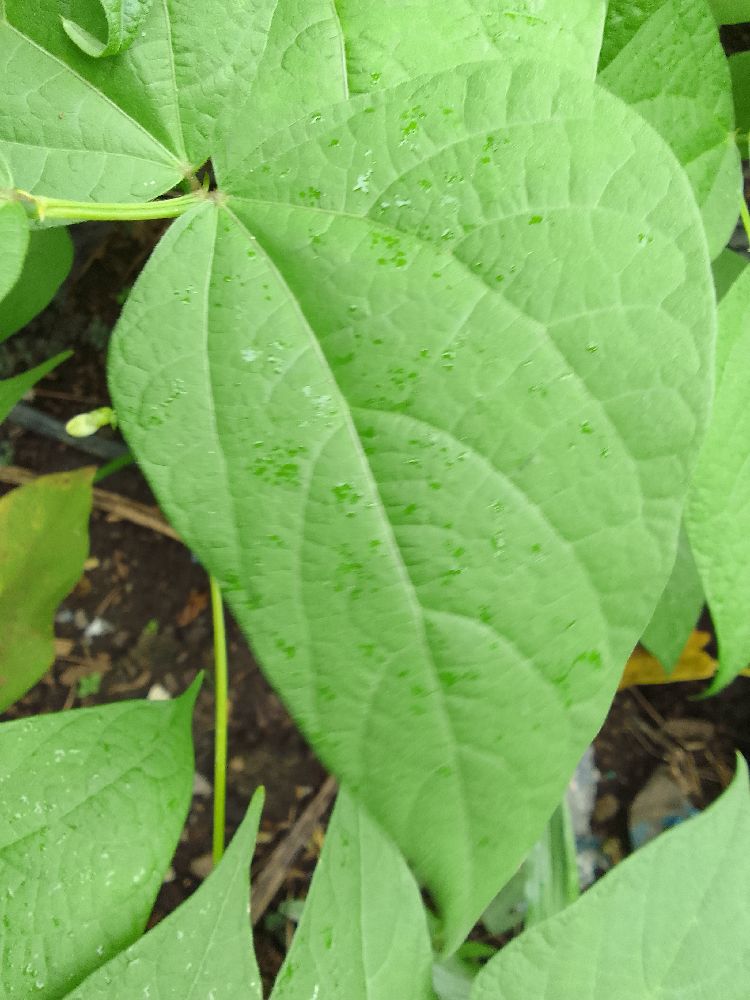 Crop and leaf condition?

common bean, healthy
